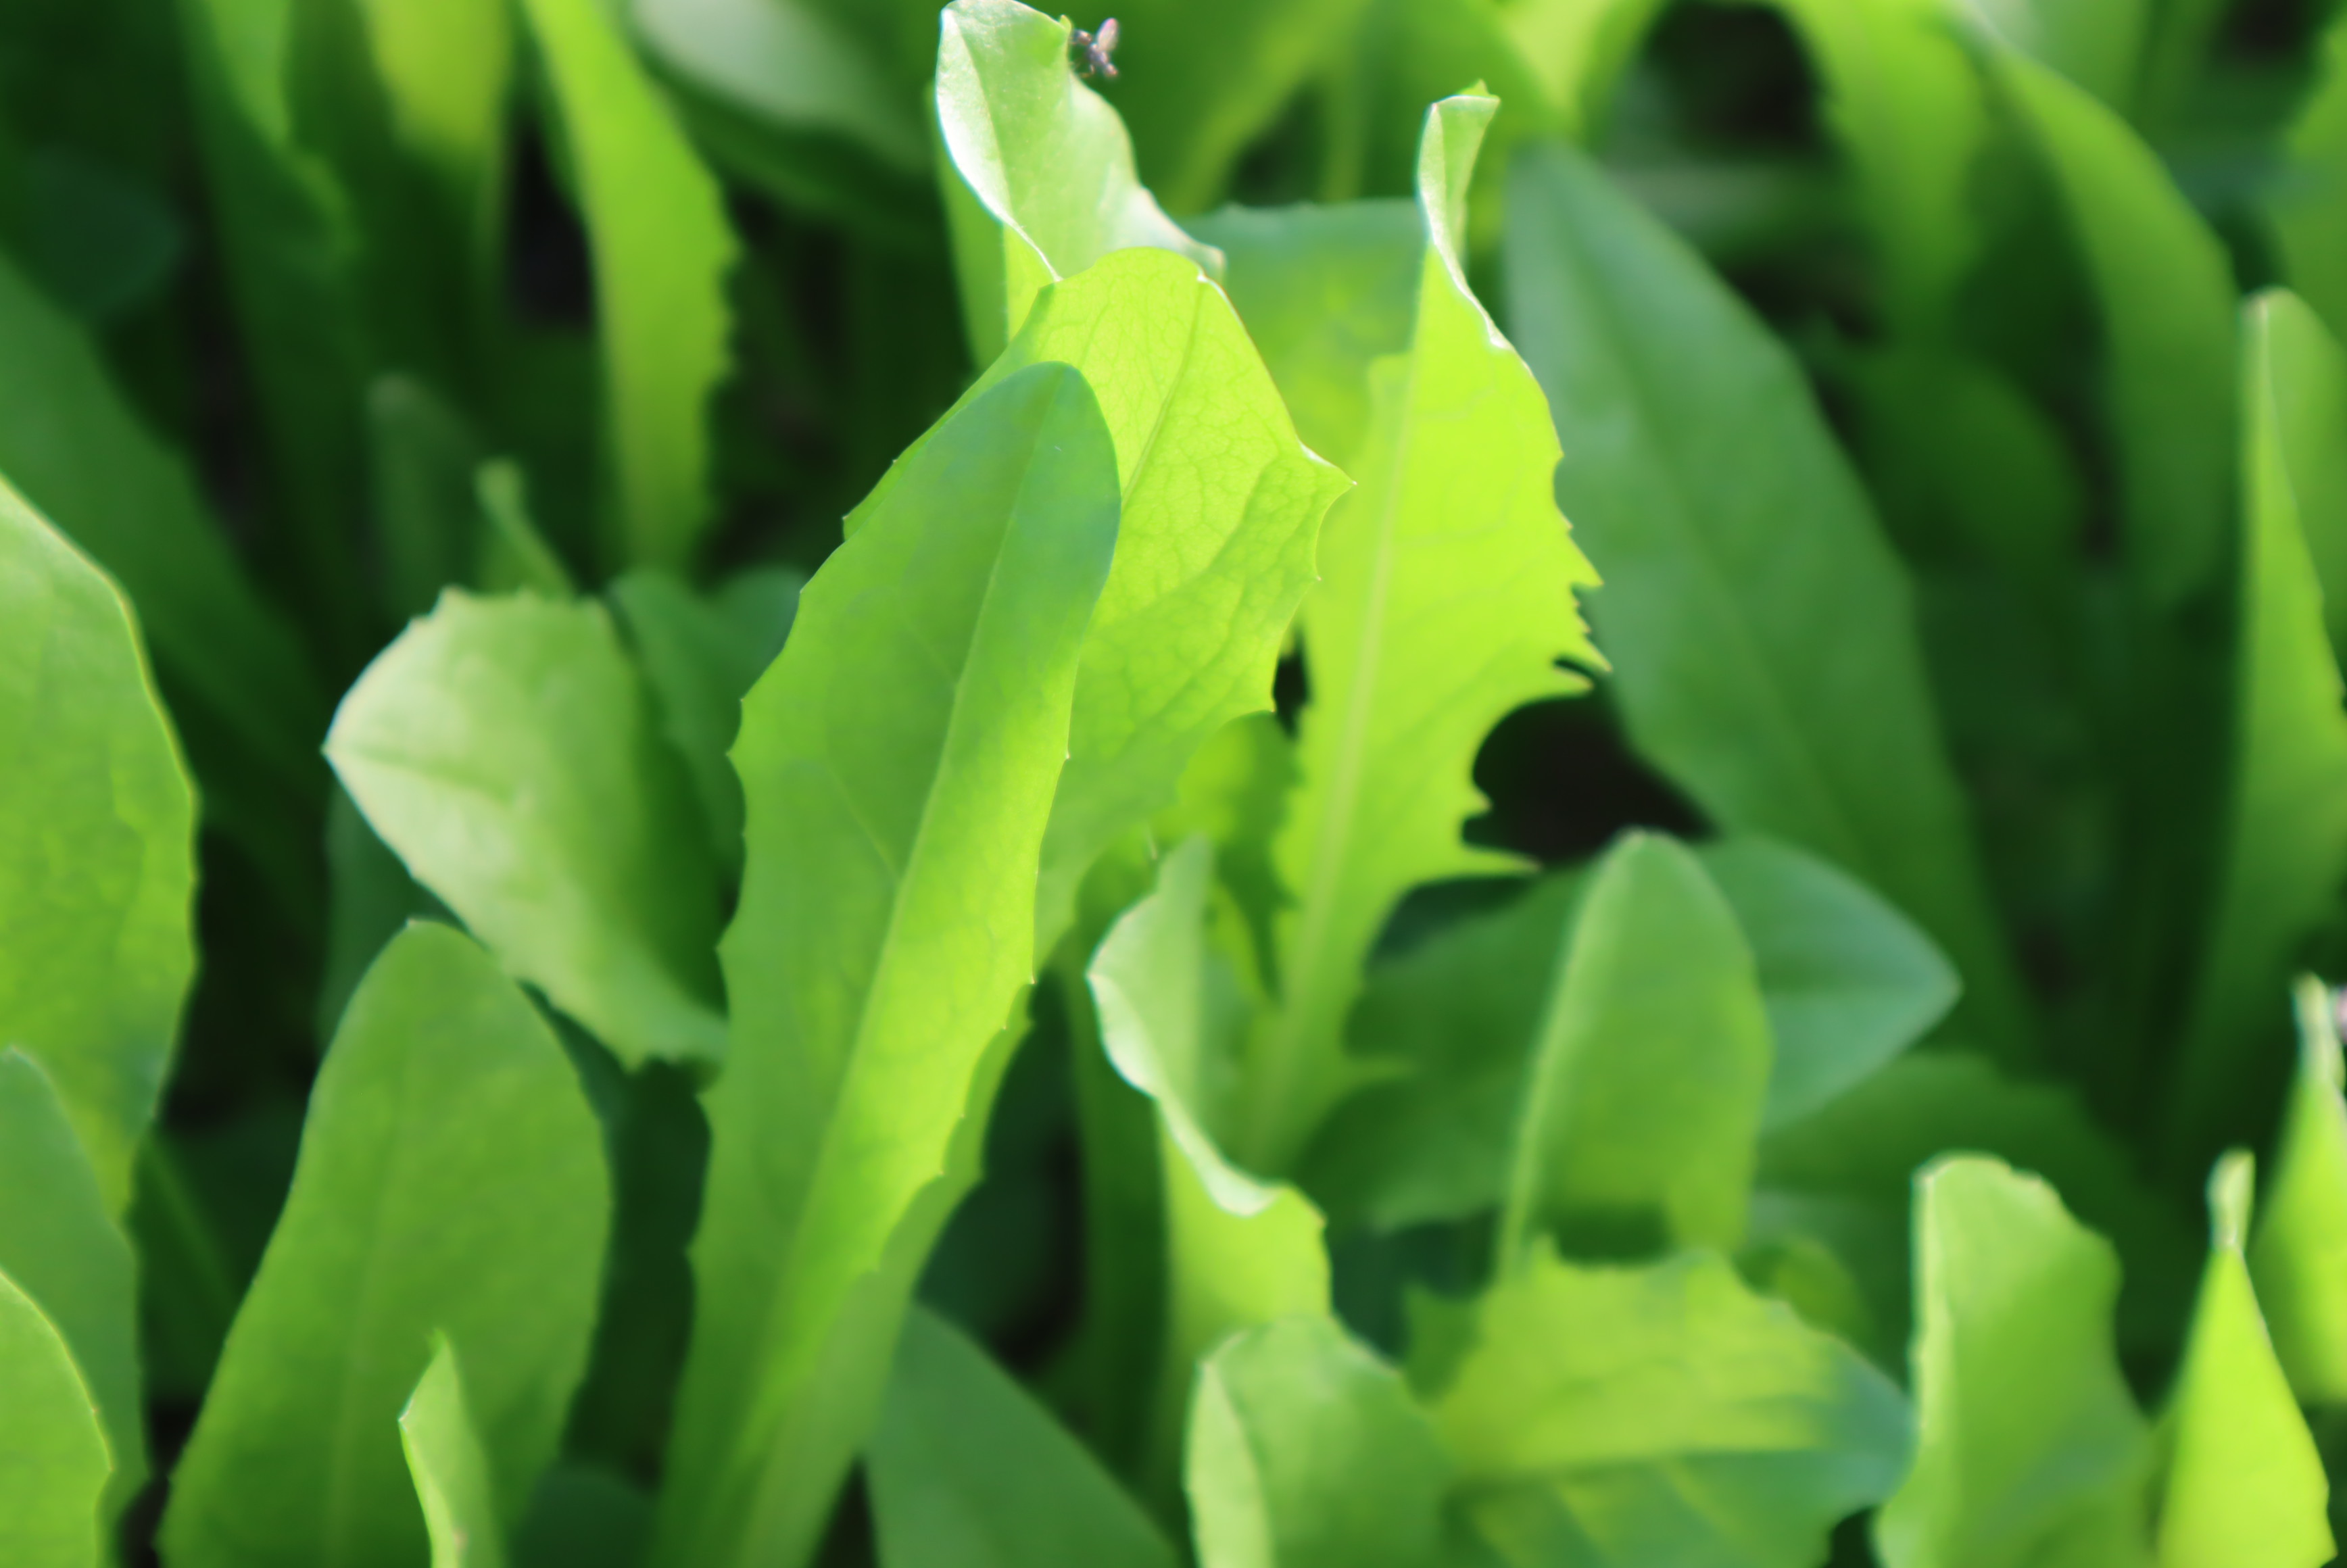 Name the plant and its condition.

chicory, healthy
